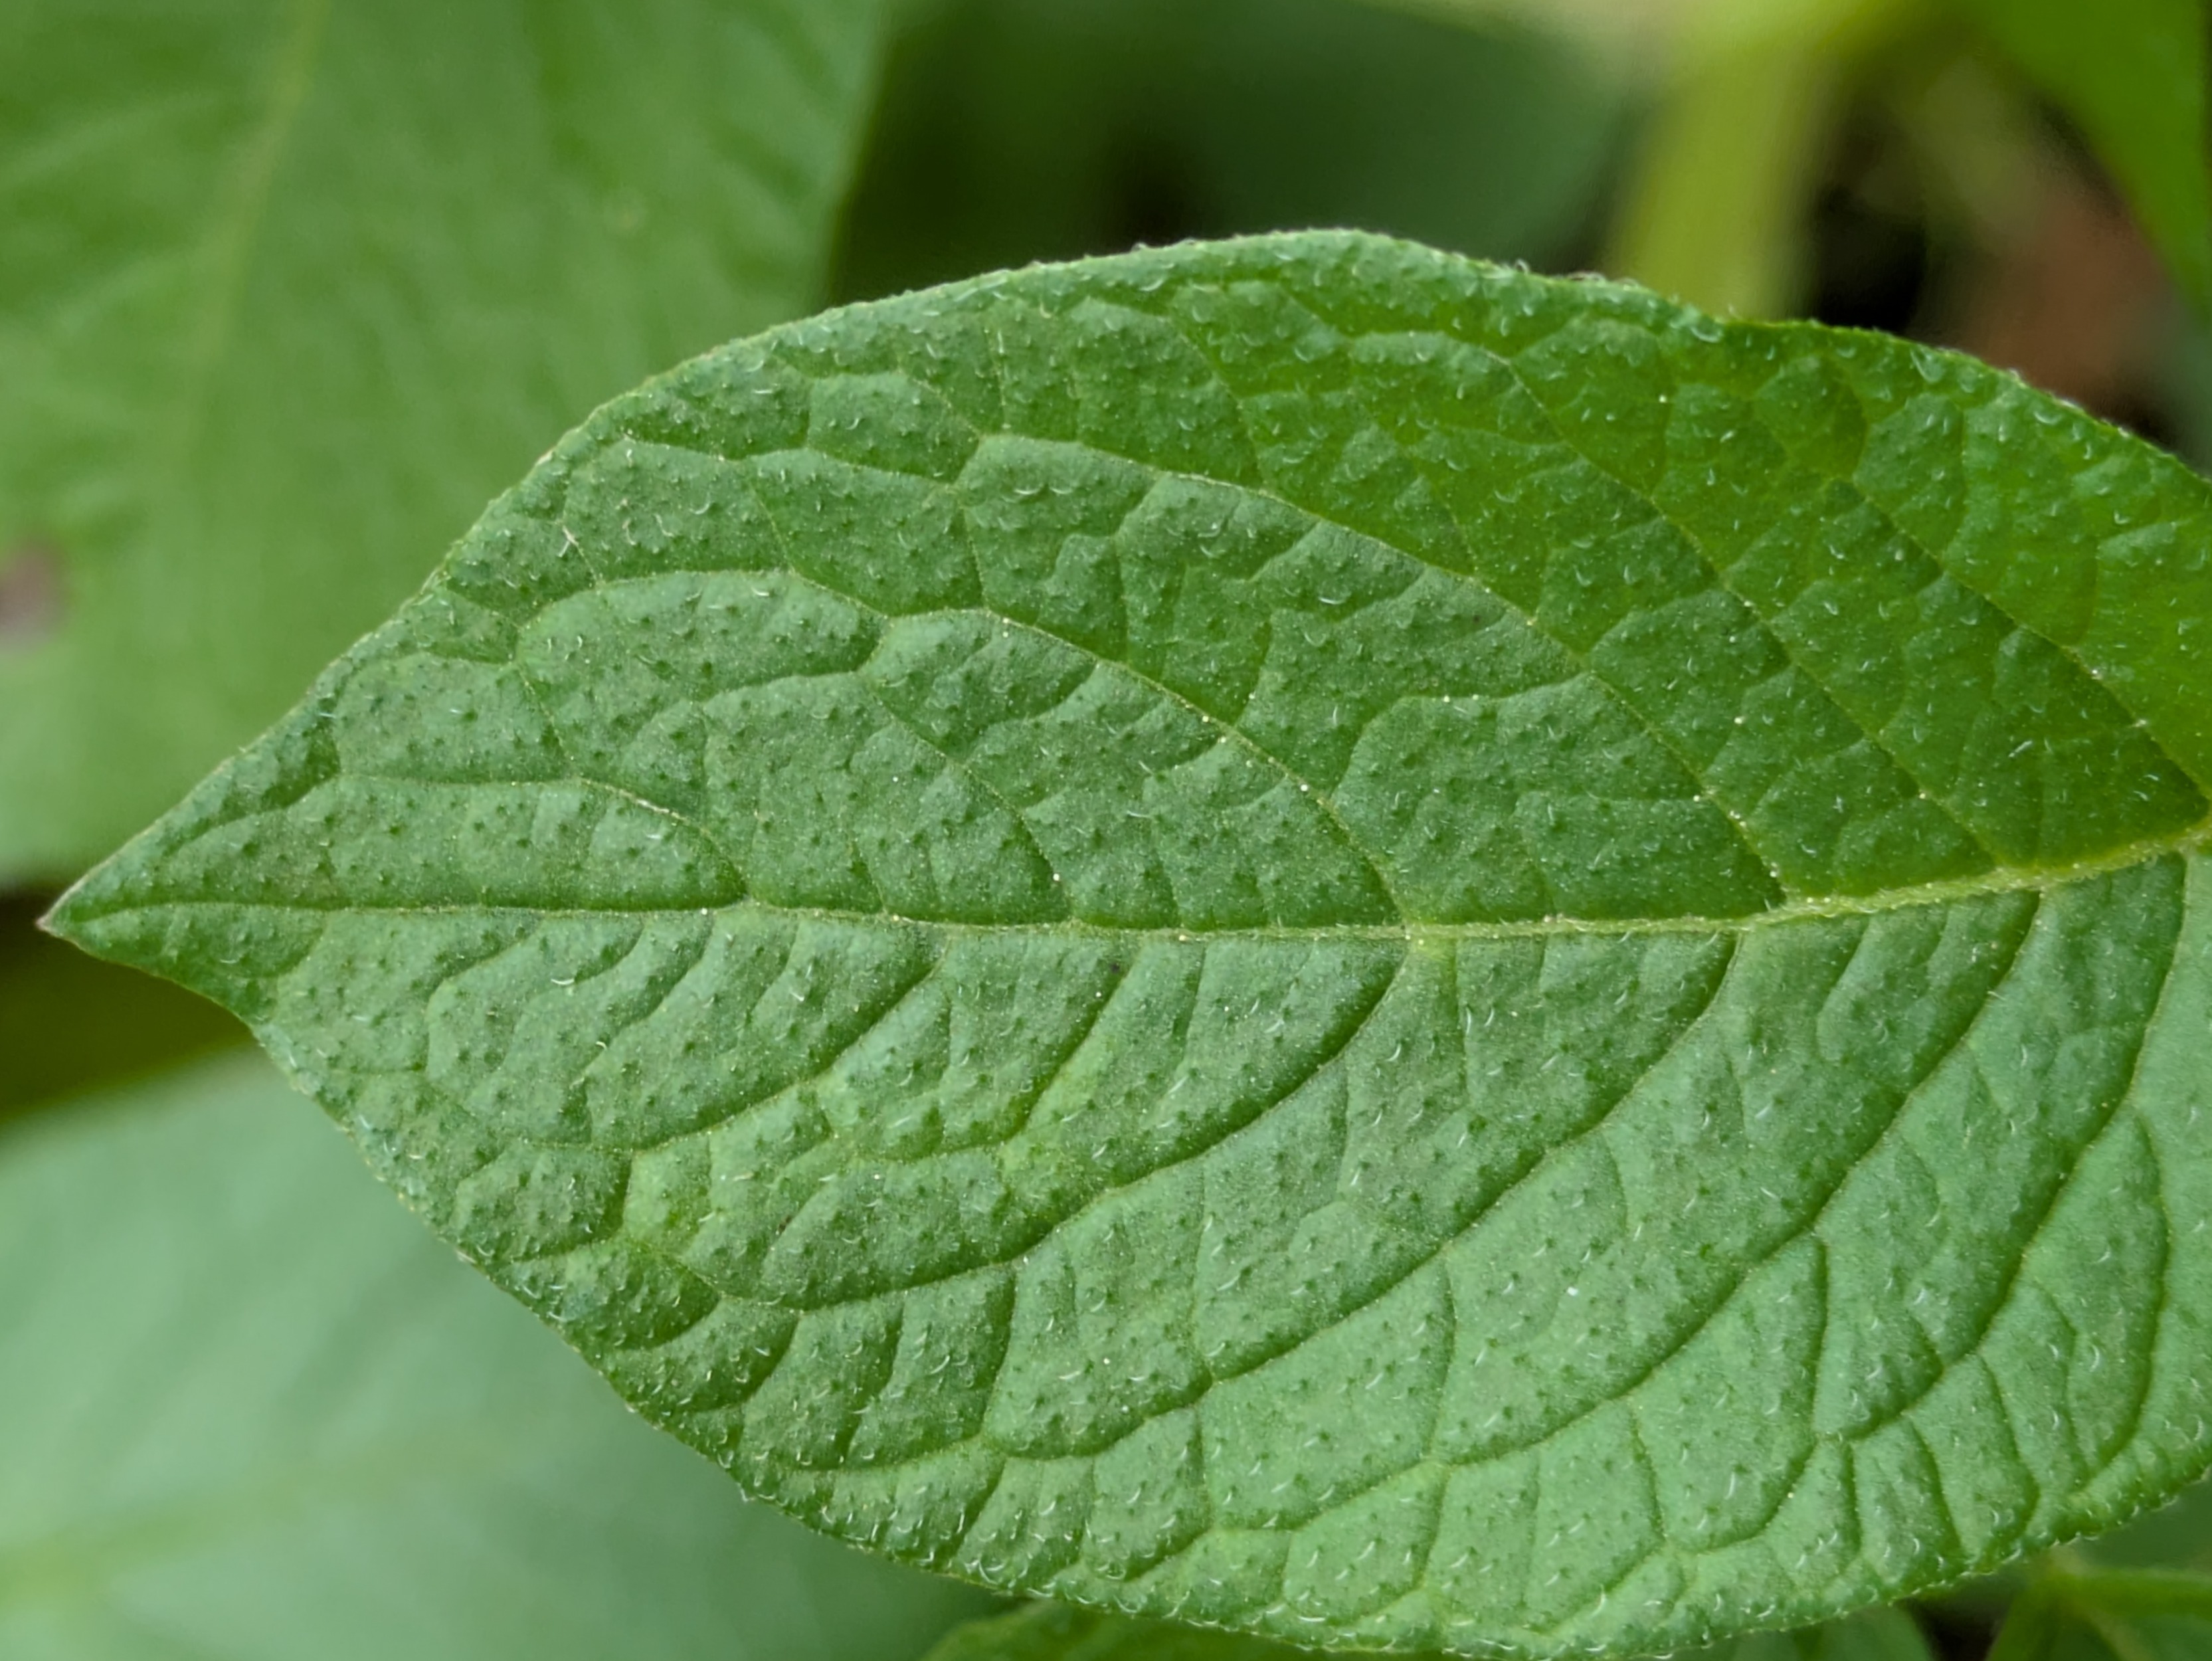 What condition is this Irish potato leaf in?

healthy
